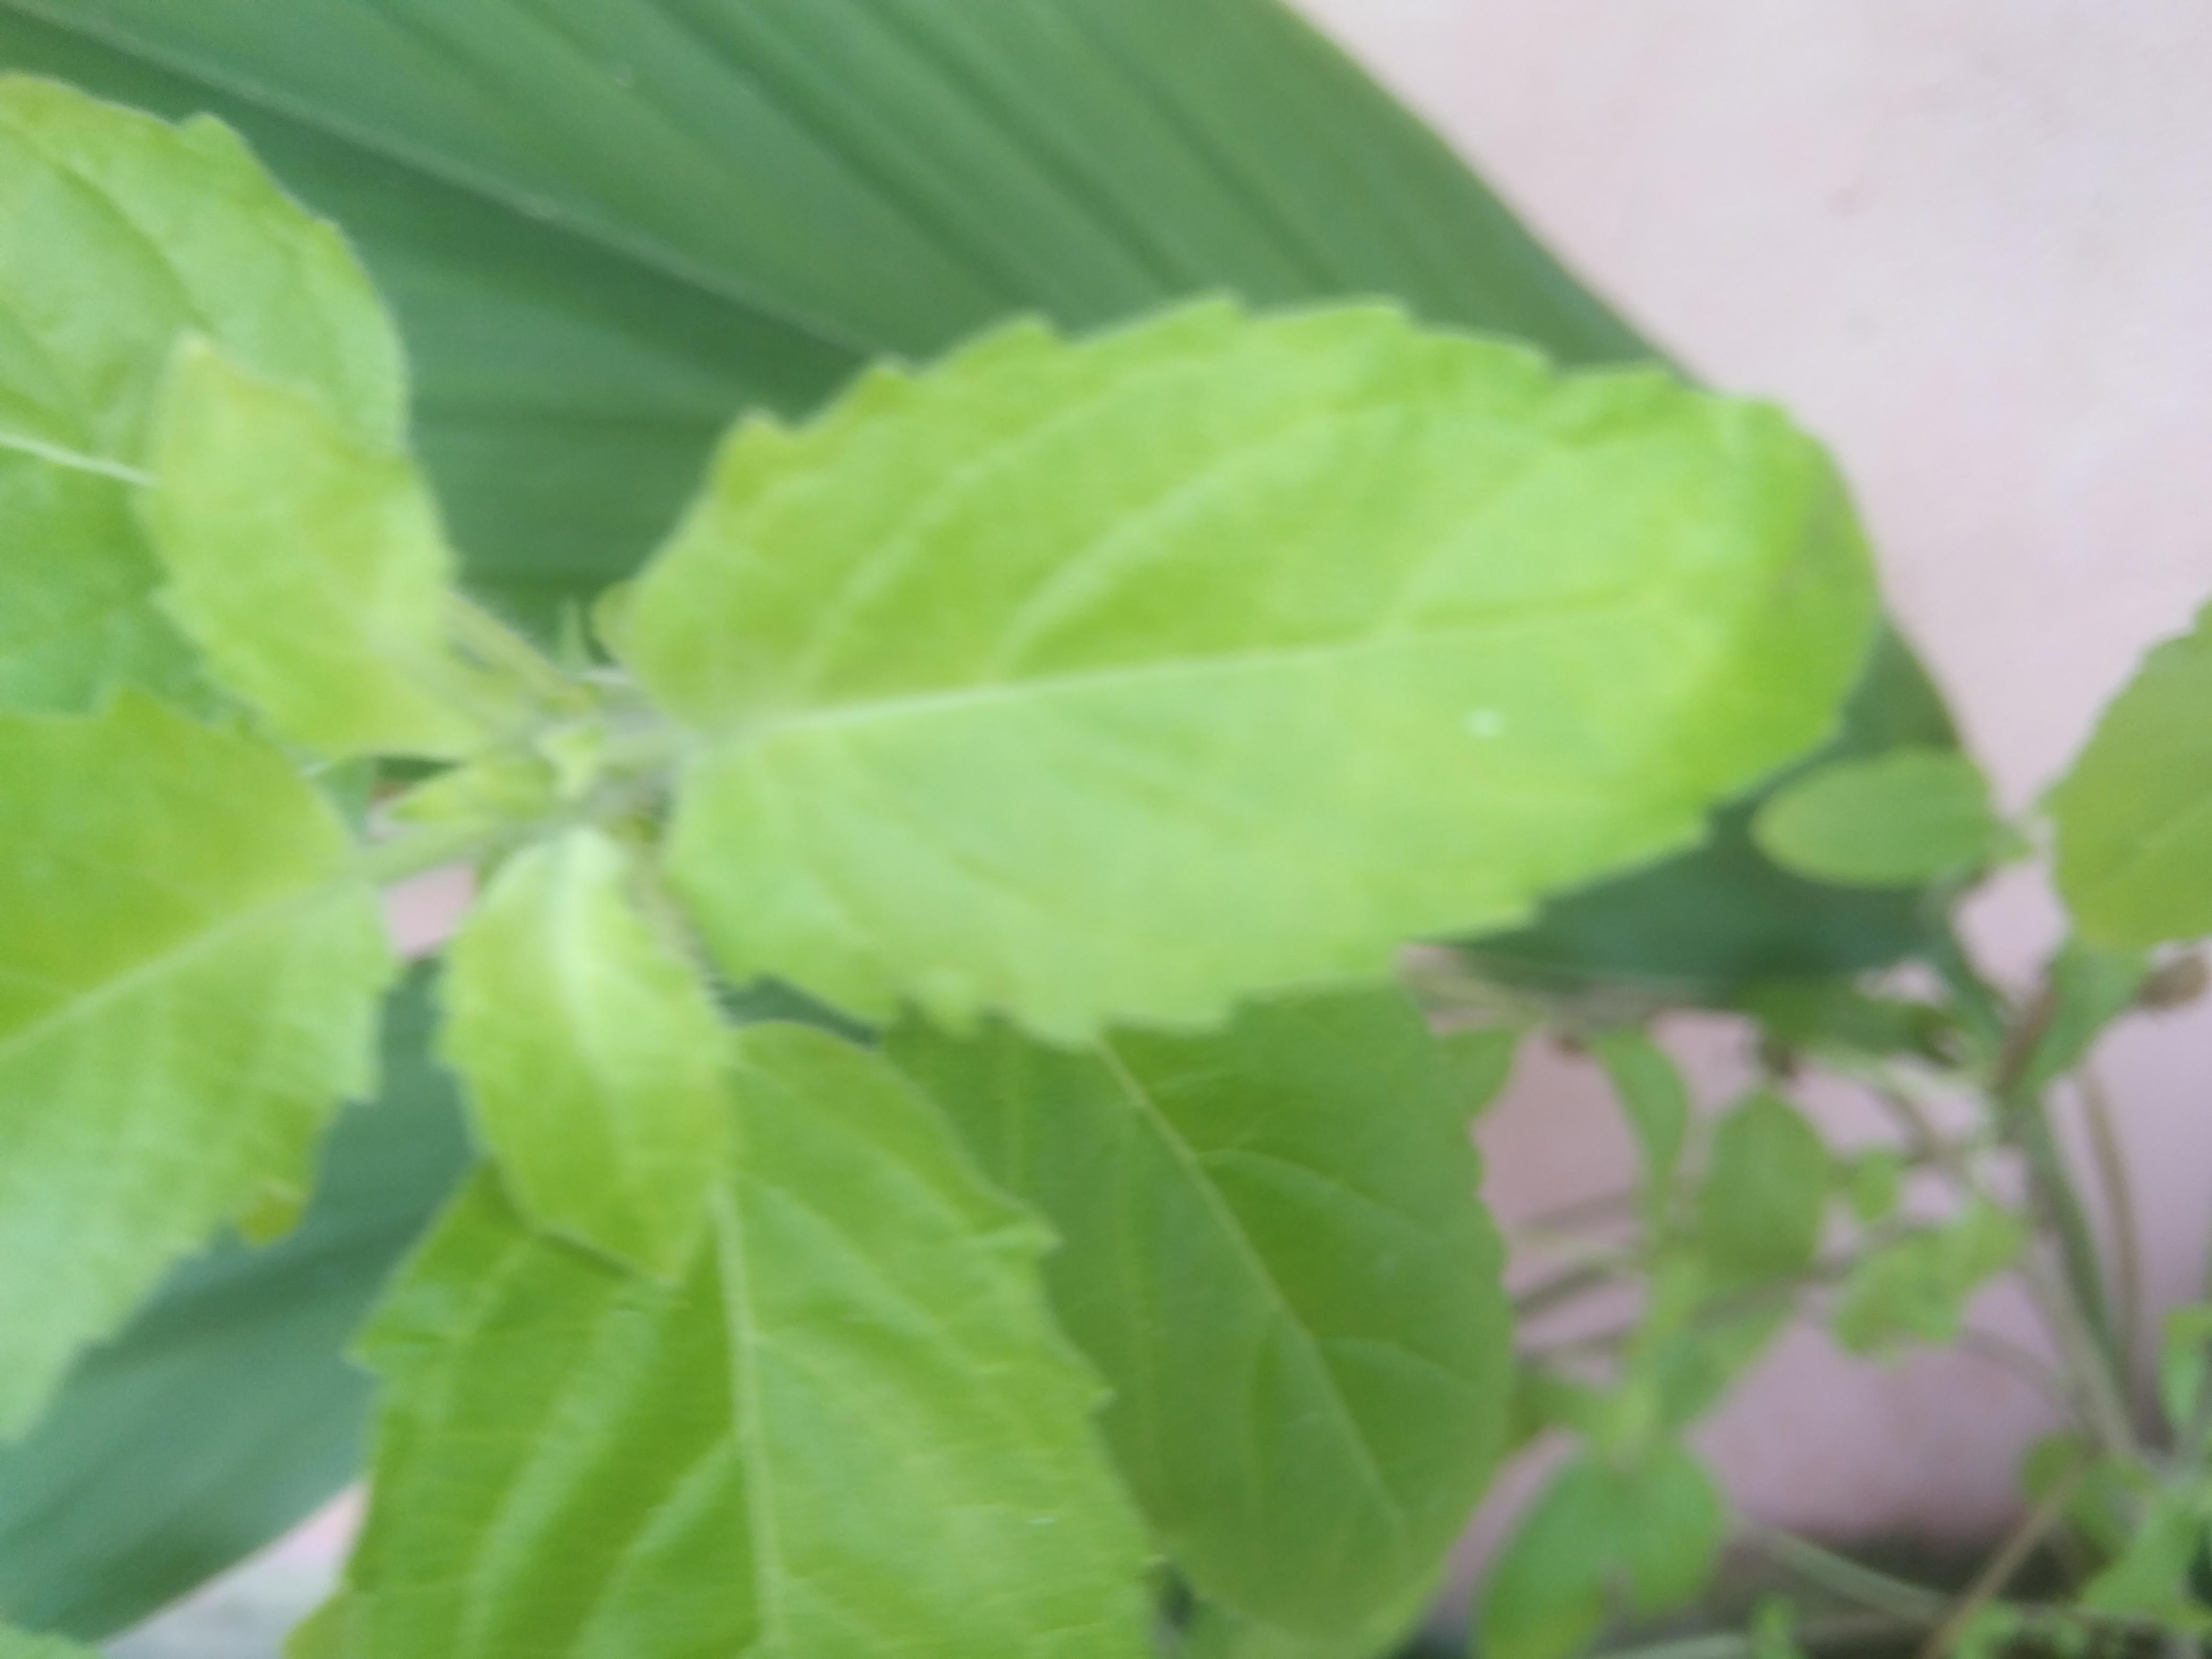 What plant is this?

tulshi
